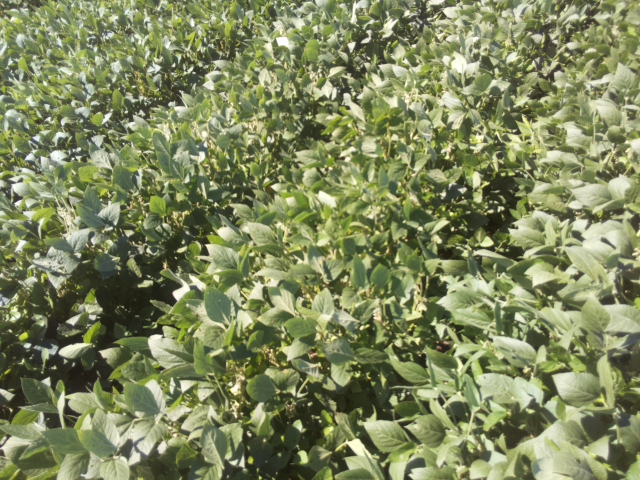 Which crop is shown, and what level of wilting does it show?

soybean, slight leaflet or petiole turgor loss in upper canopy
